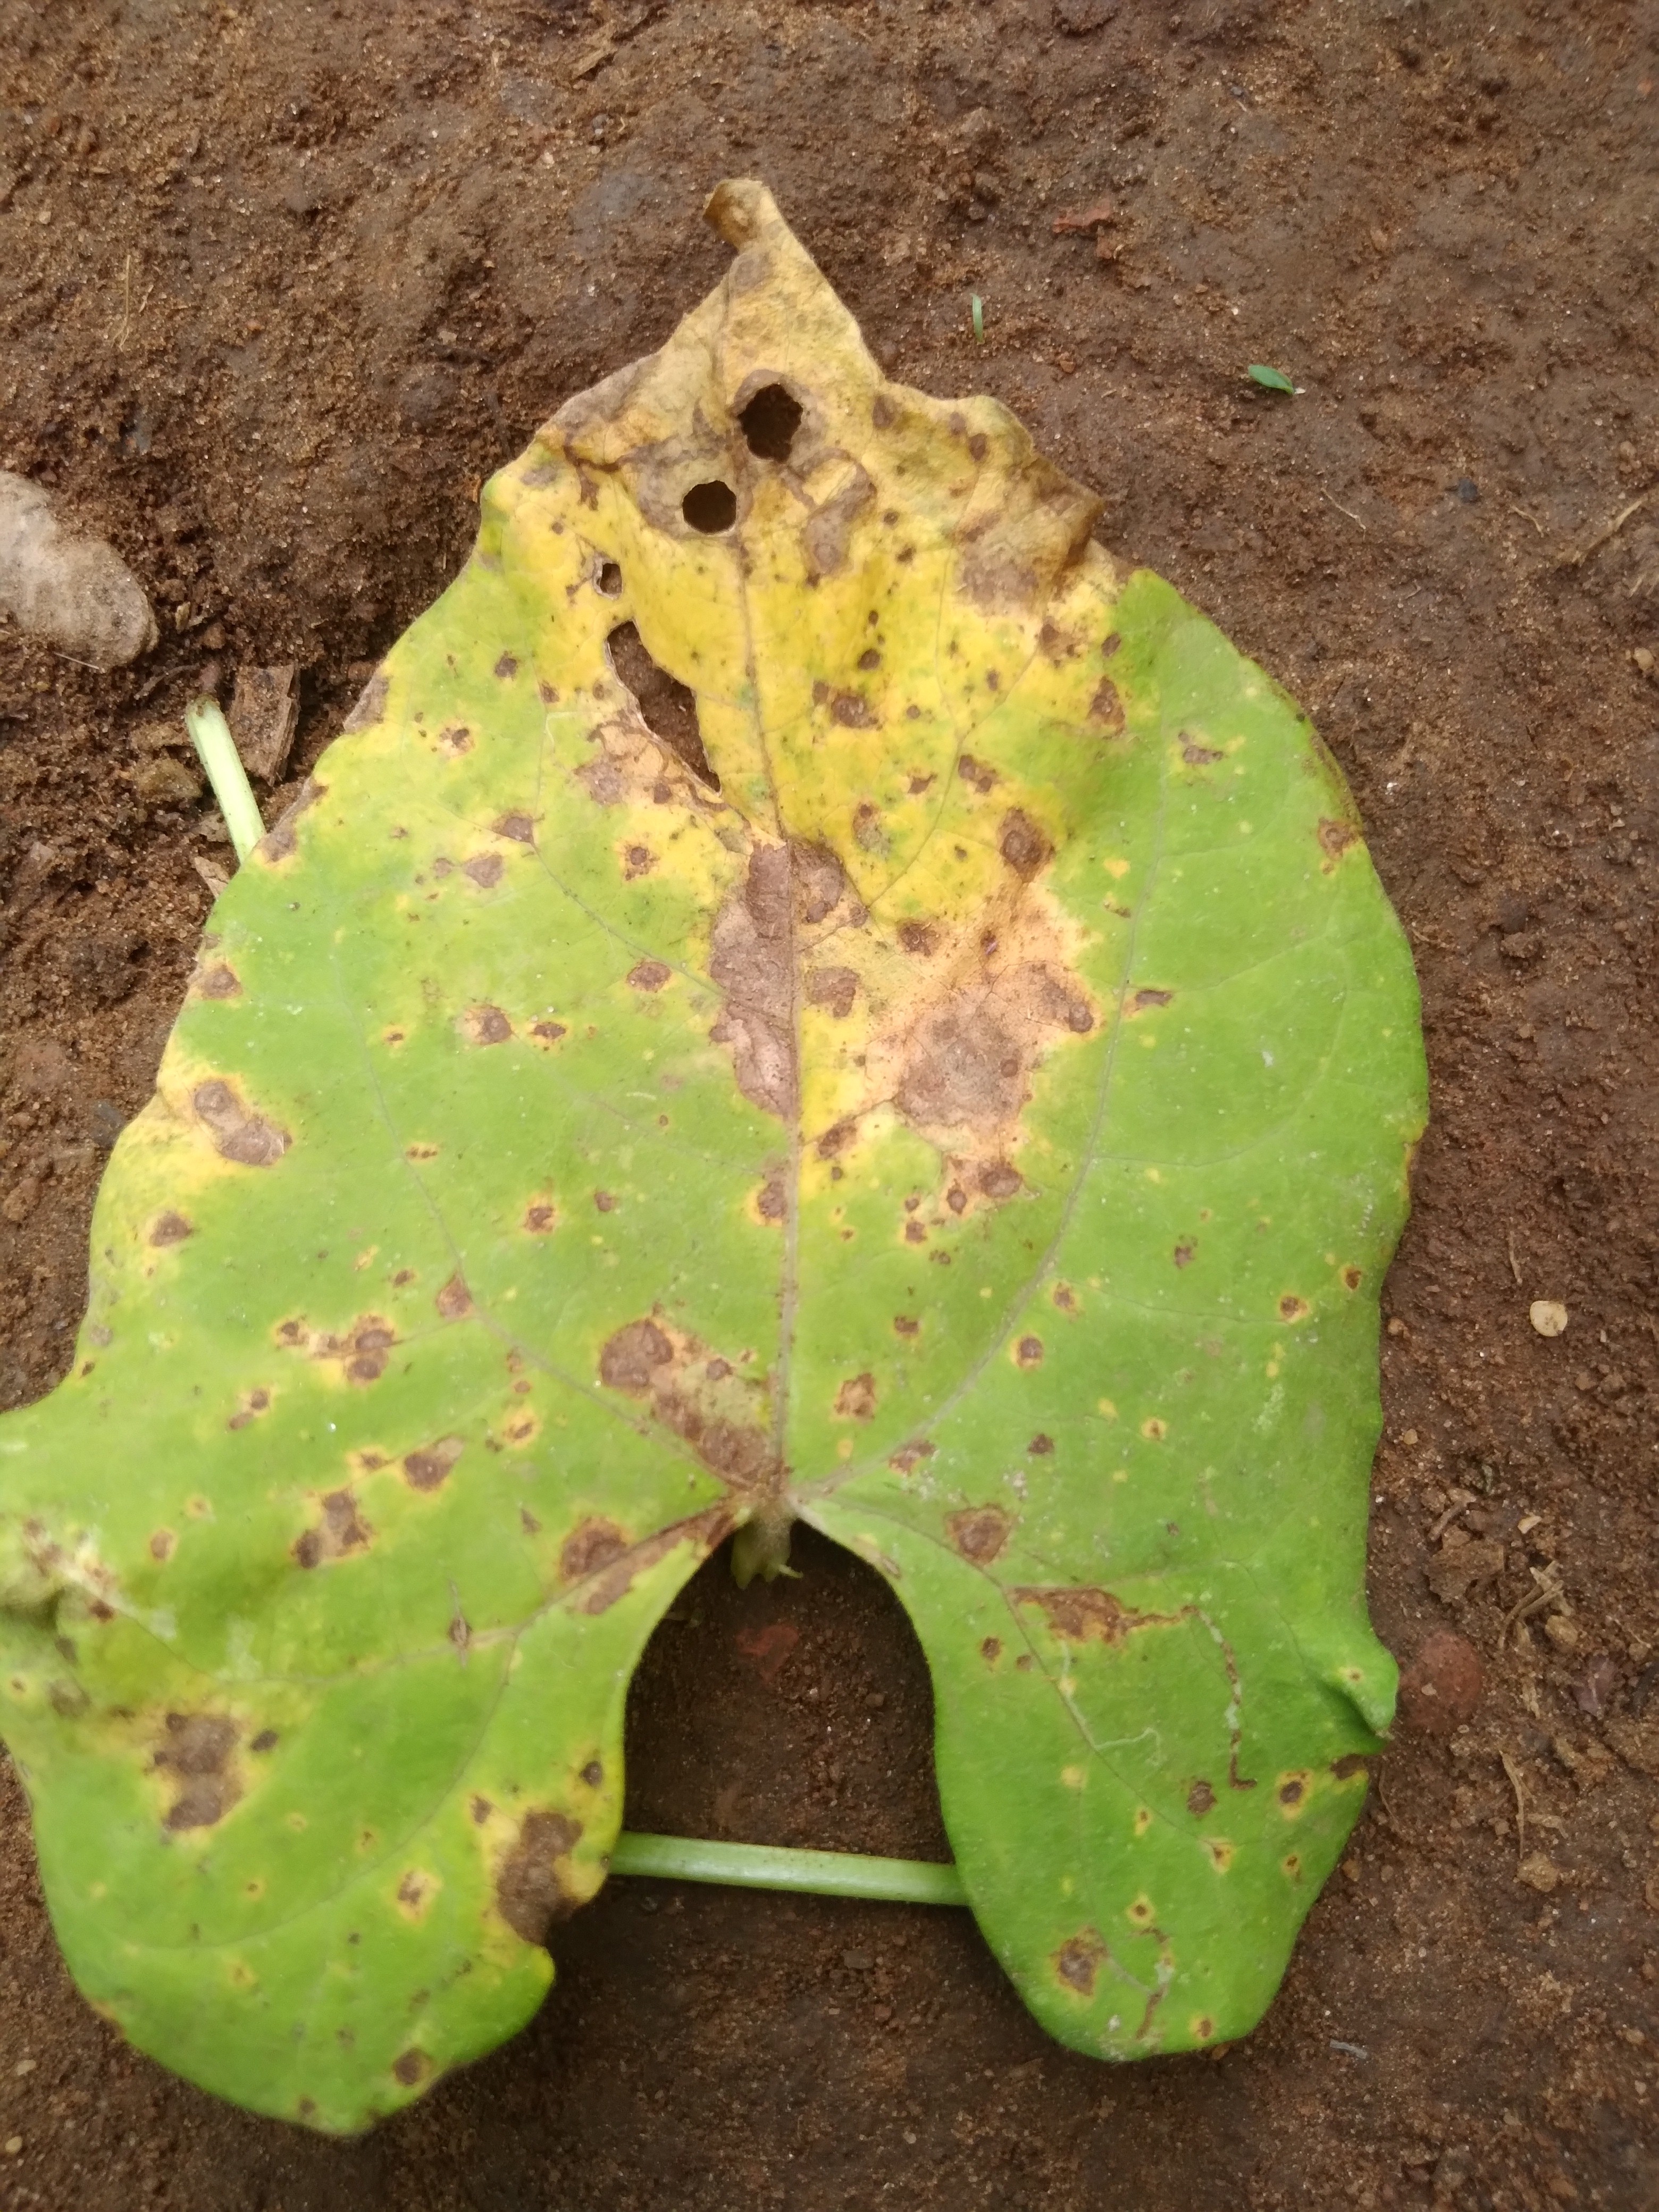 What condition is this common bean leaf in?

rust
